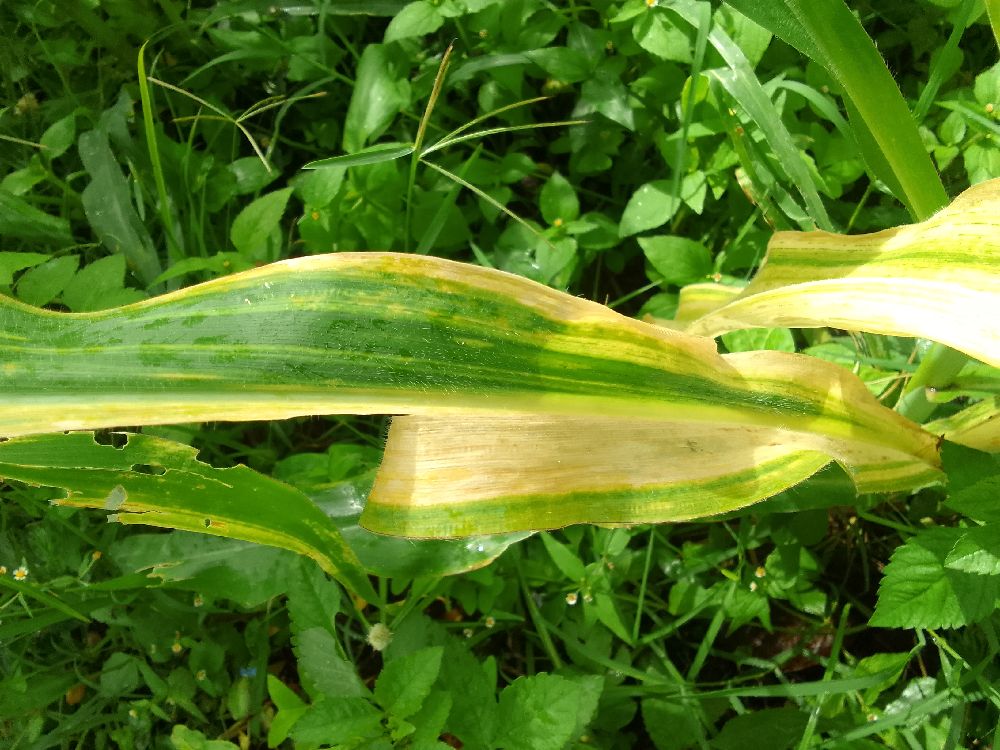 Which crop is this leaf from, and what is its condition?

maize, maize lethal necrosis
